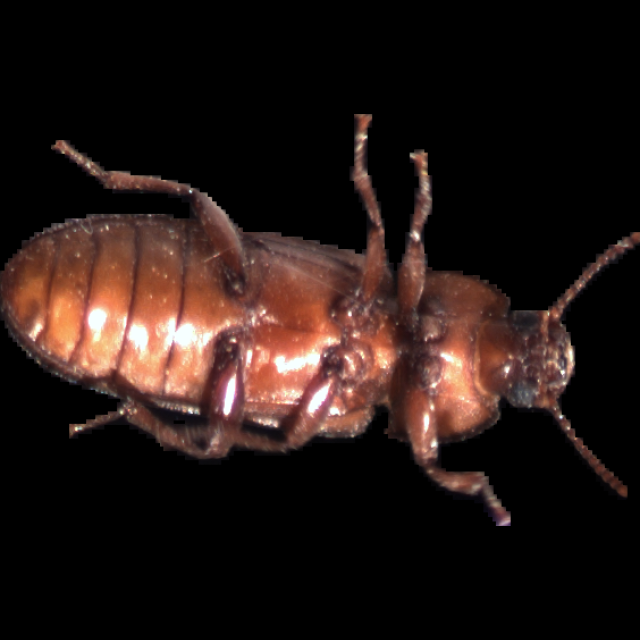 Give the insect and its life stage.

mealworm beetle
